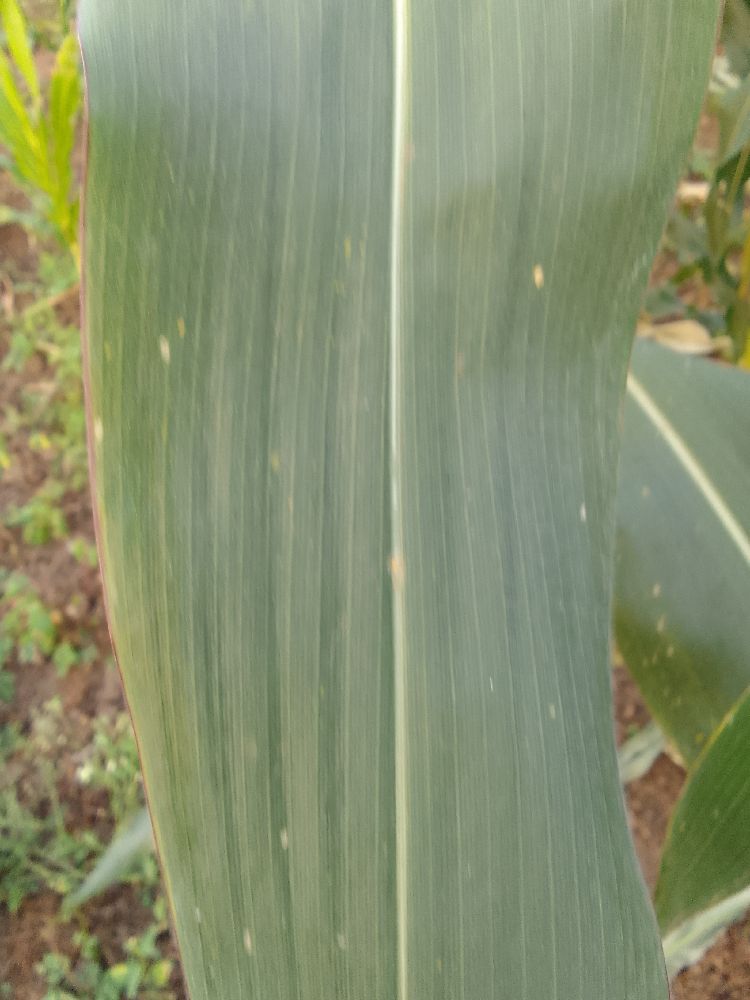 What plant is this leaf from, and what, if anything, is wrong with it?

maize, healthy
